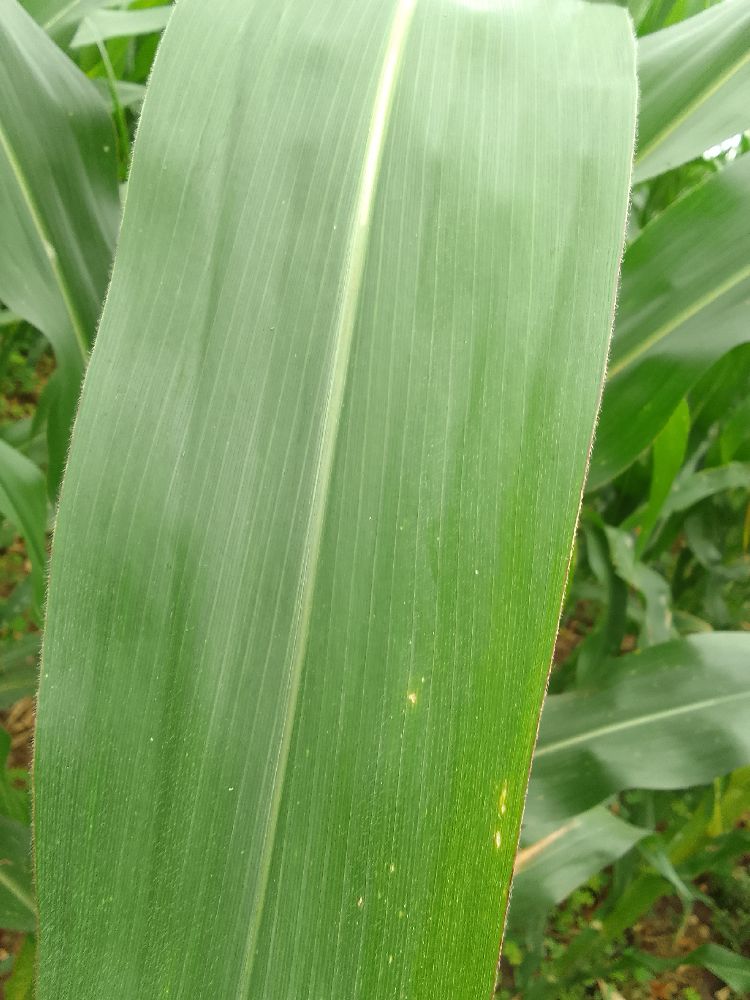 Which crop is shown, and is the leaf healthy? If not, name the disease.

maize, healthy
